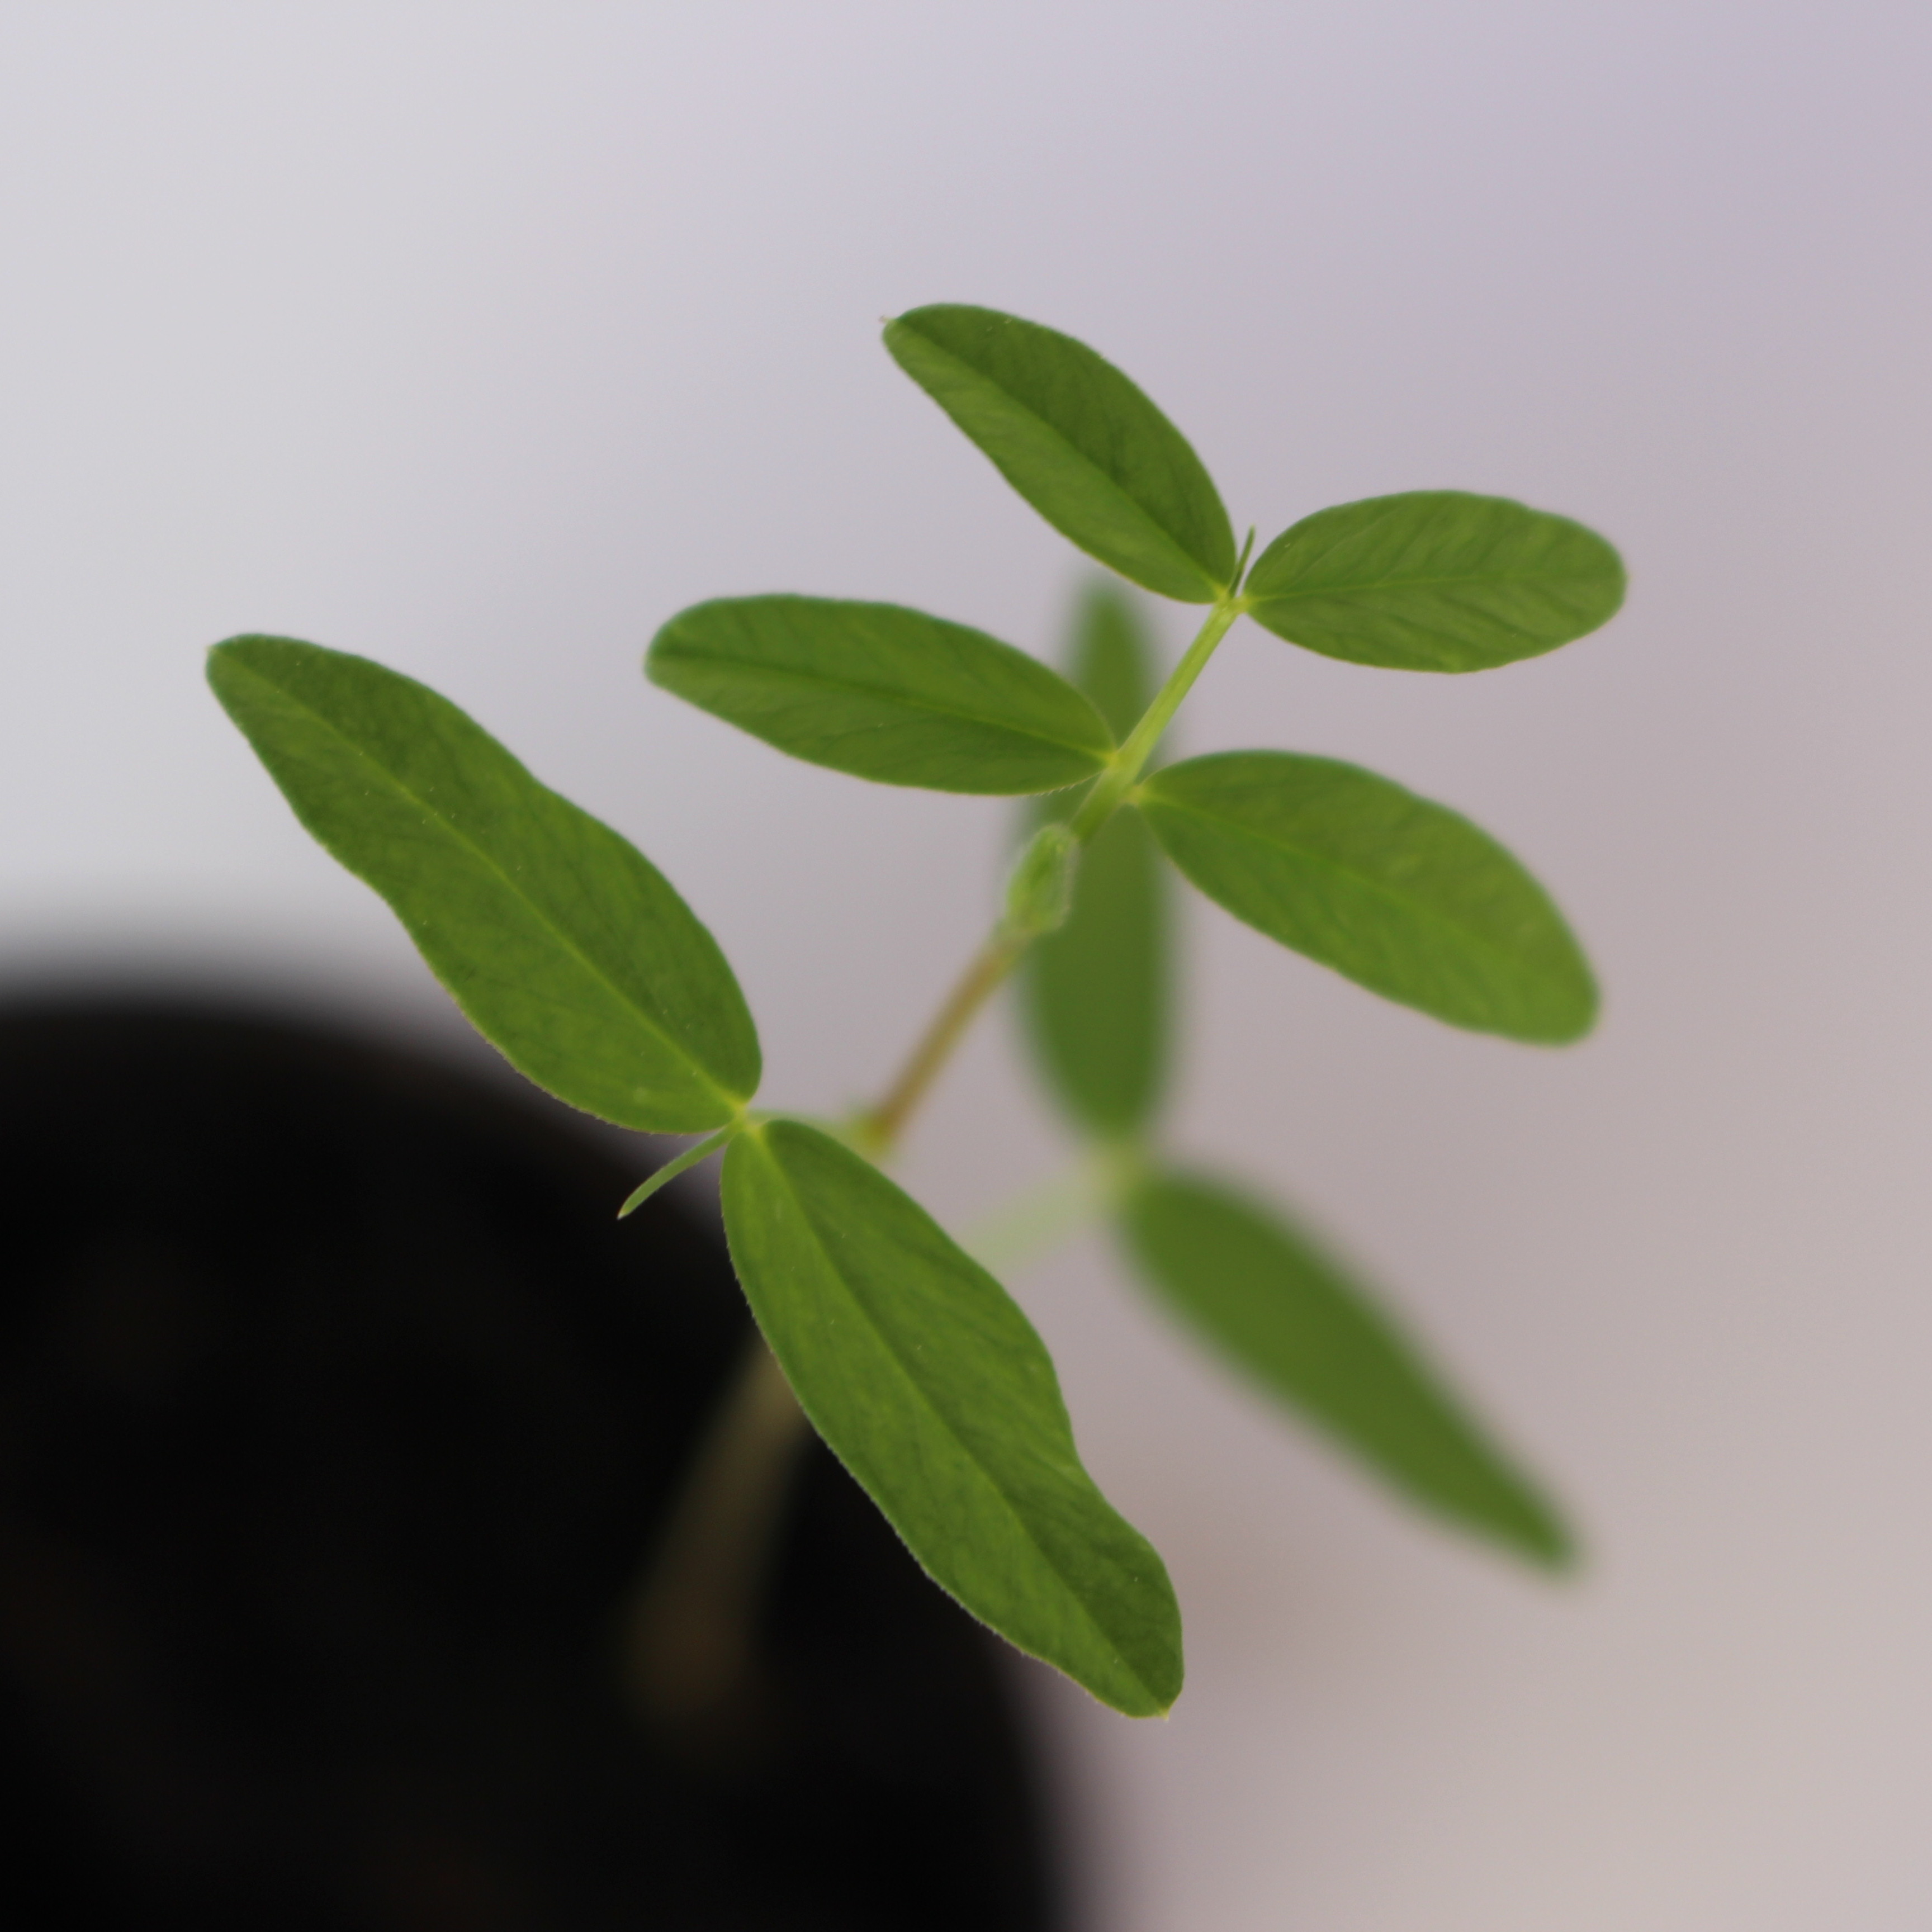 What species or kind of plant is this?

Vicia sativa
